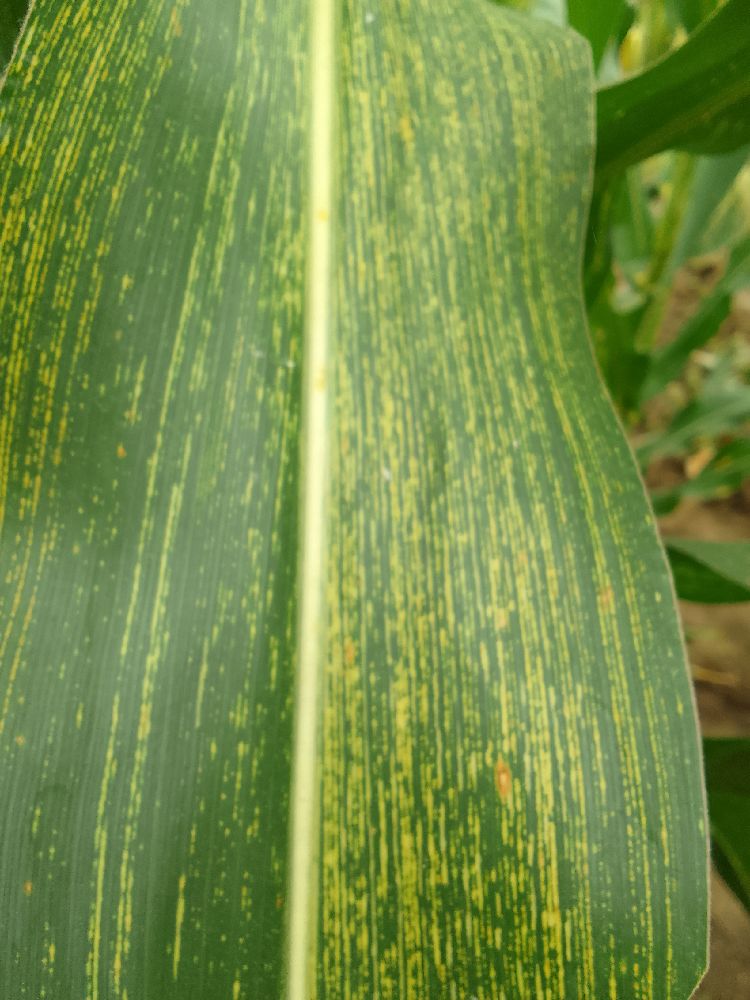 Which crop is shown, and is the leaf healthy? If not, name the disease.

maize, maize streak virus
